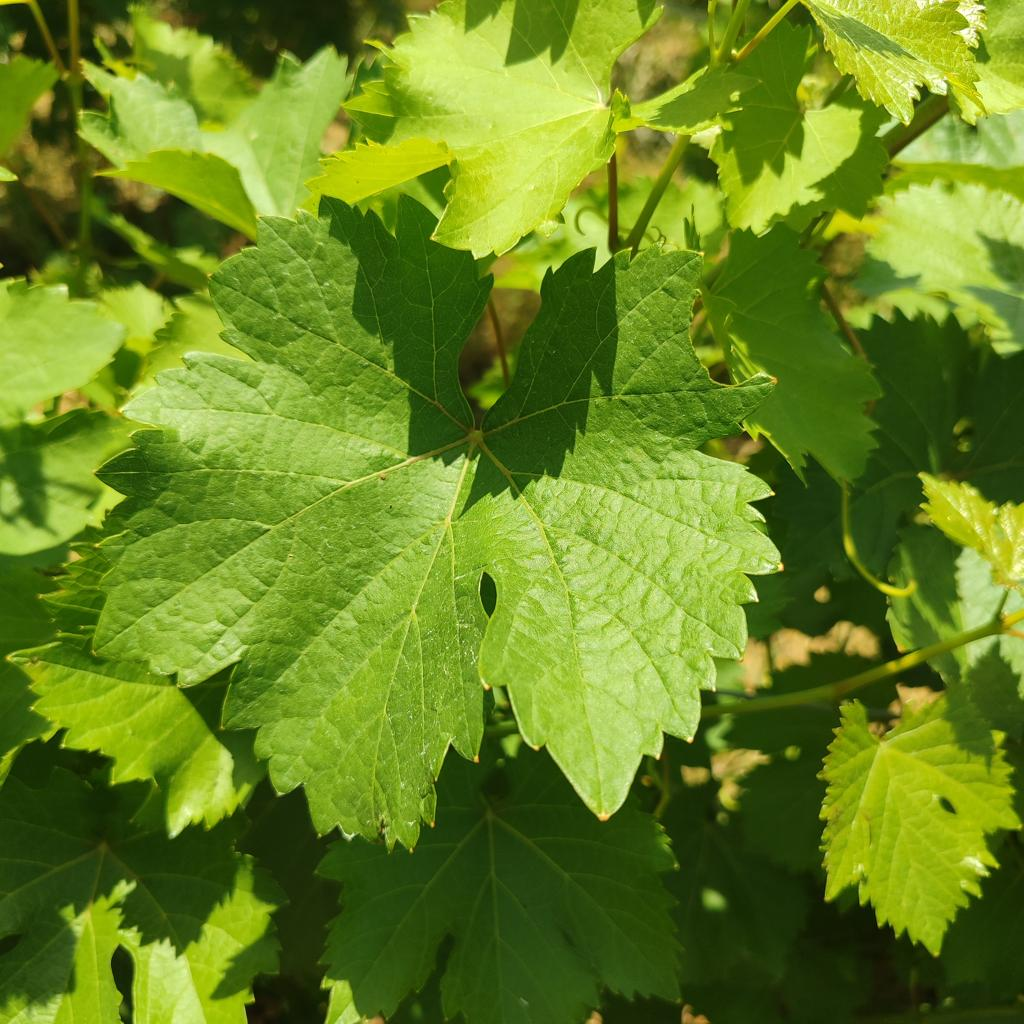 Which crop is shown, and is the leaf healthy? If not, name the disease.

grapevine, healthy
